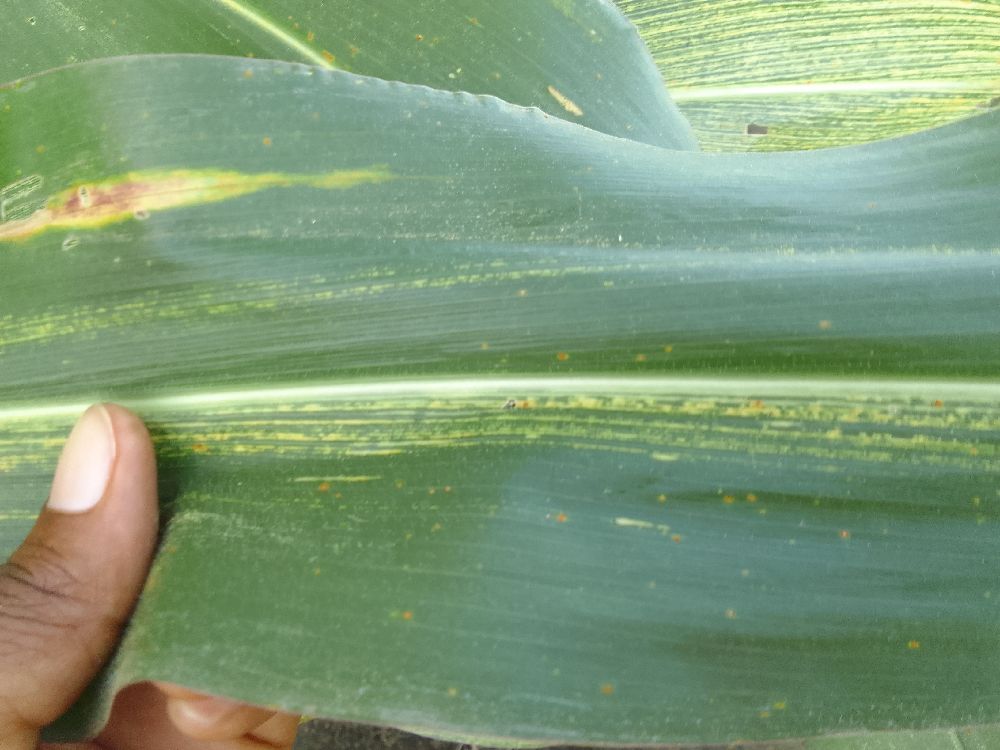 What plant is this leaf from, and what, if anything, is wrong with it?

maize, maize streak virus
